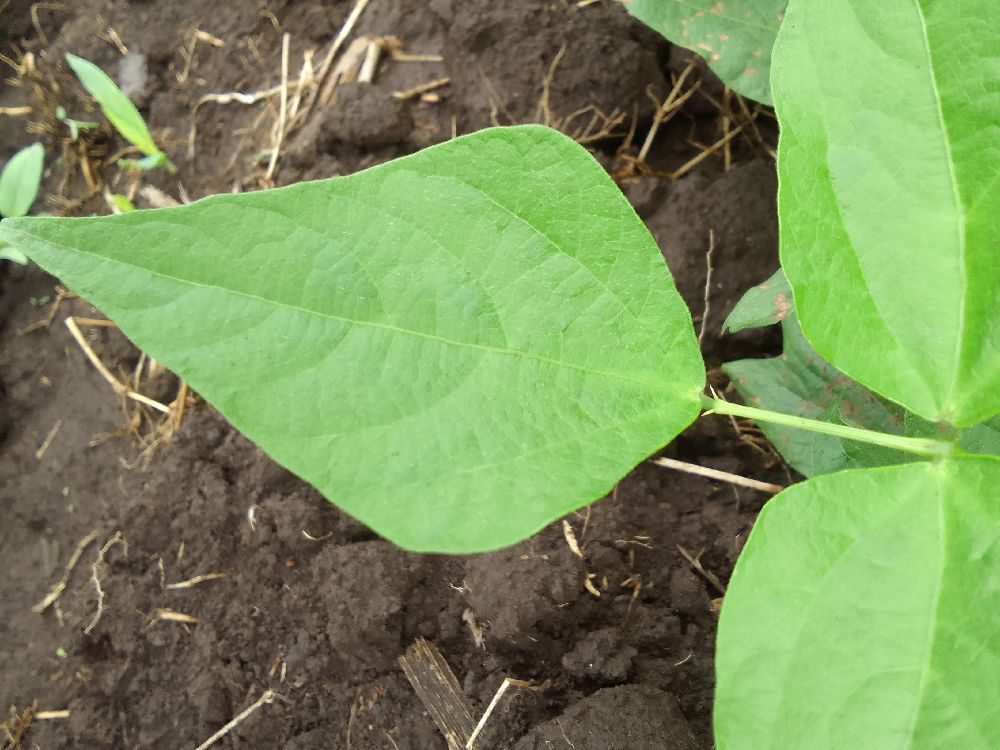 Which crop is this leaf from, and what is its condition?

common bean, healthy
